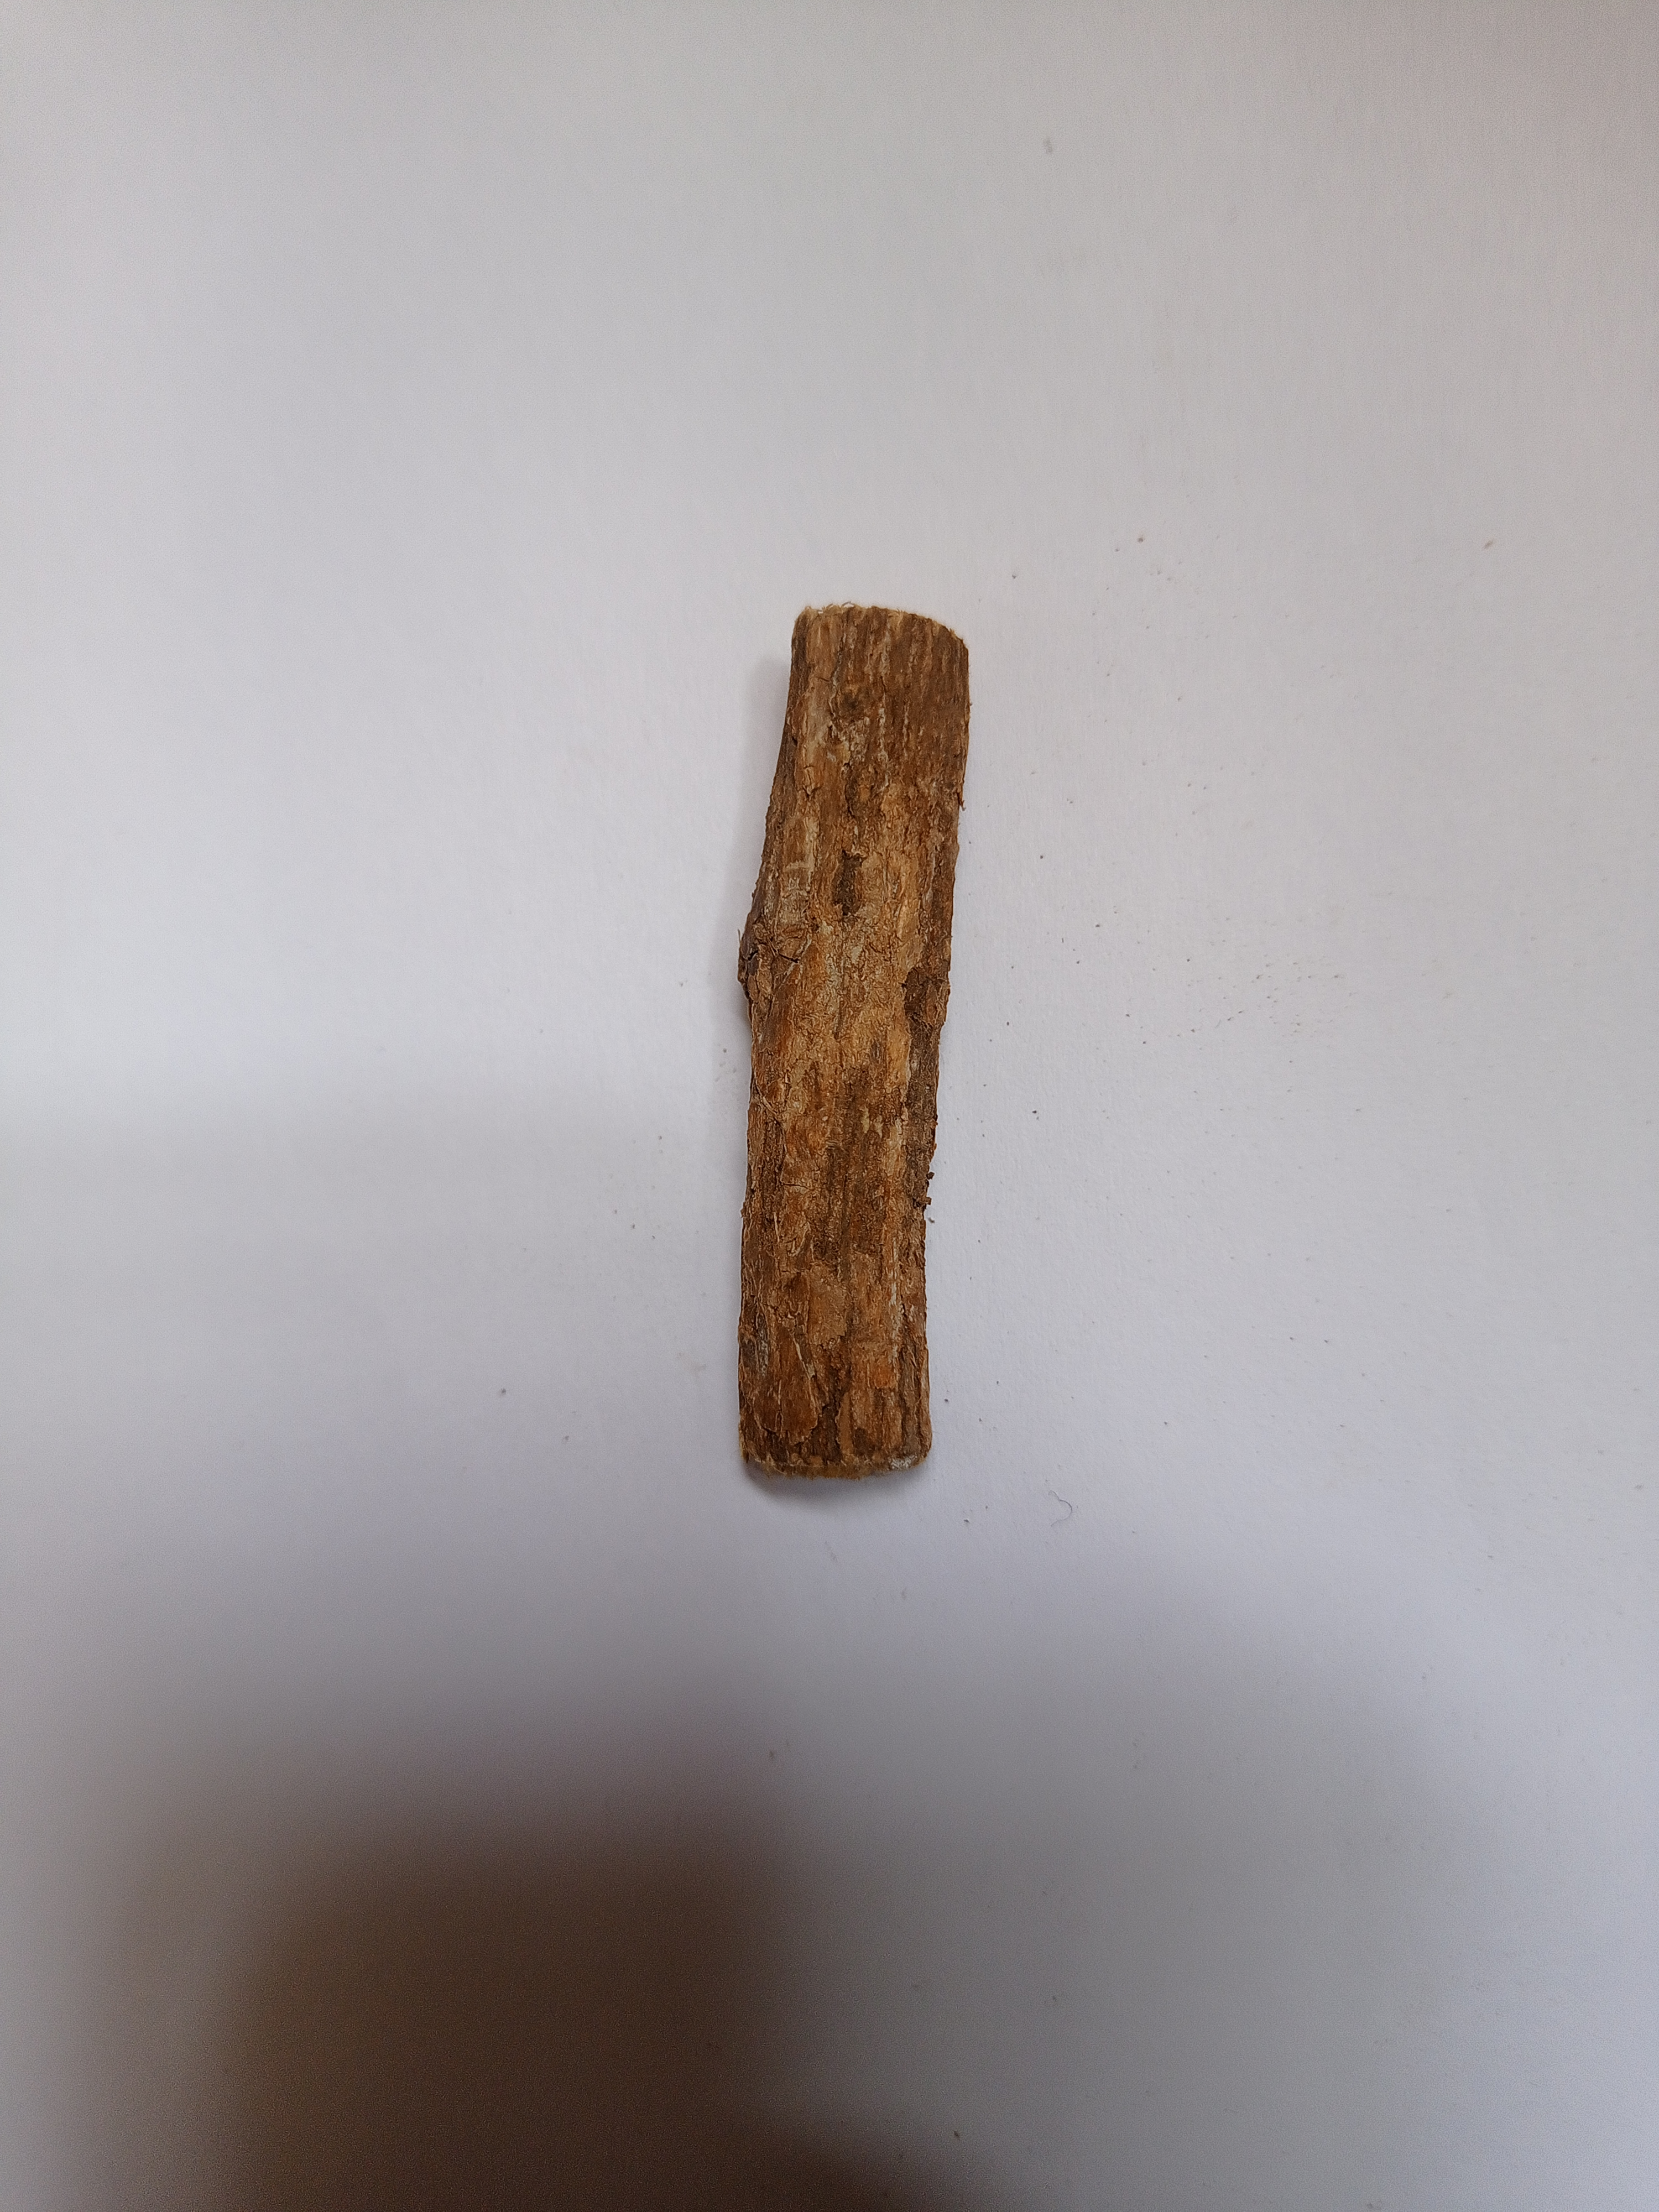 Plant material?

jesthamadh
